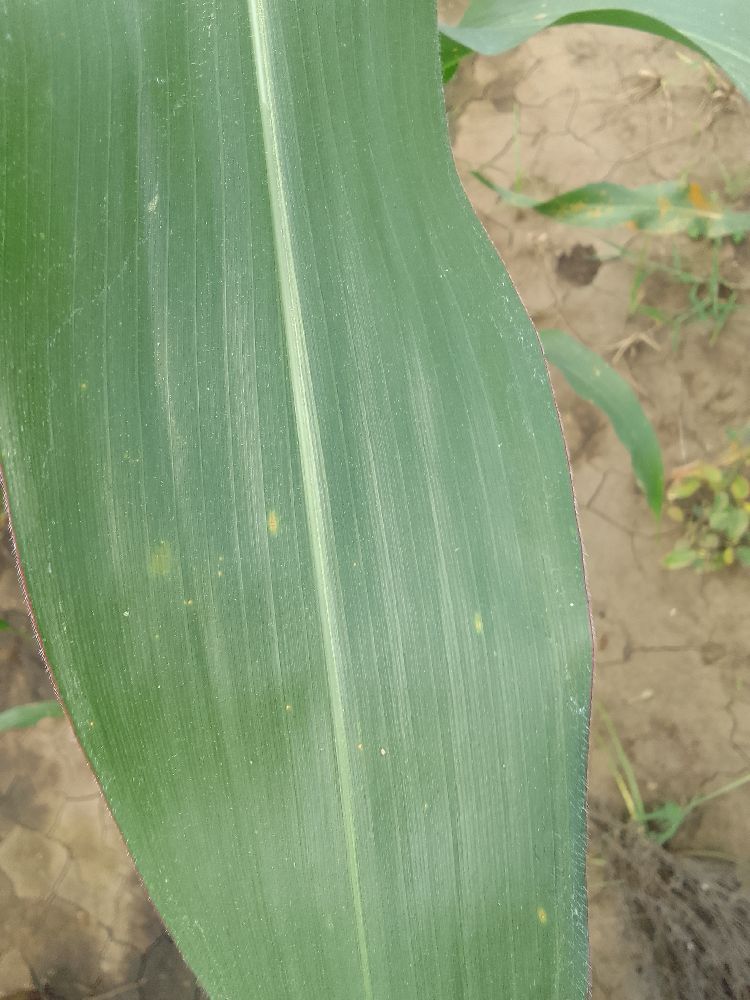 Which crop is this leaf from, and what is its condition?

maize, healthy
